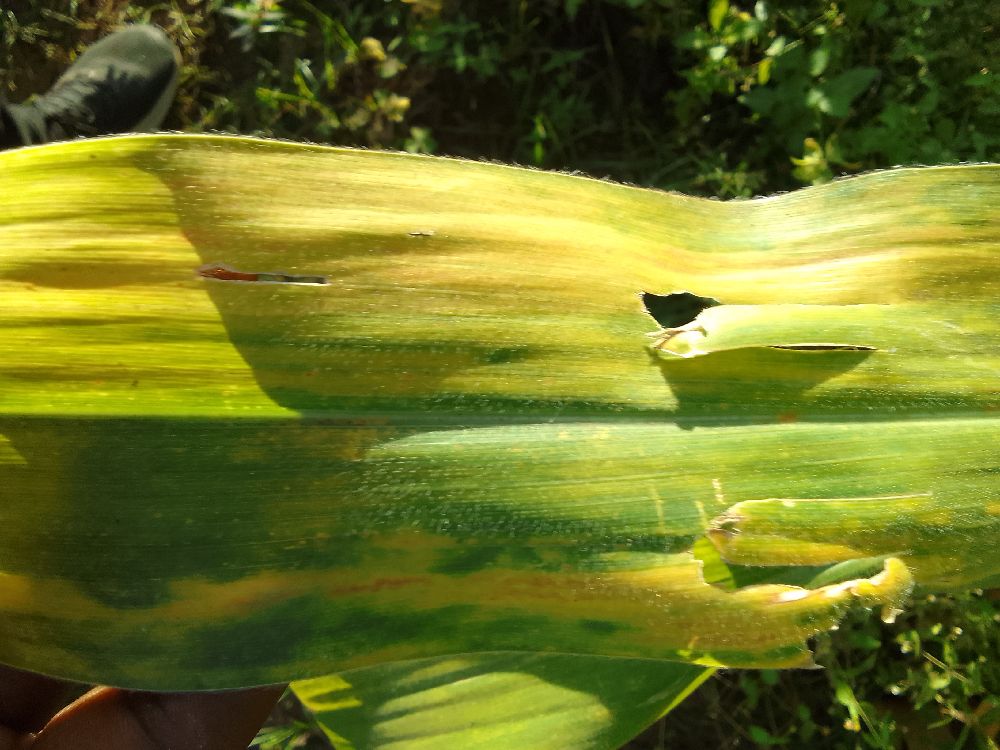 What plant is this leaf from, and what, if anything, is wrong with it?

maize, maize lethal necrosis
